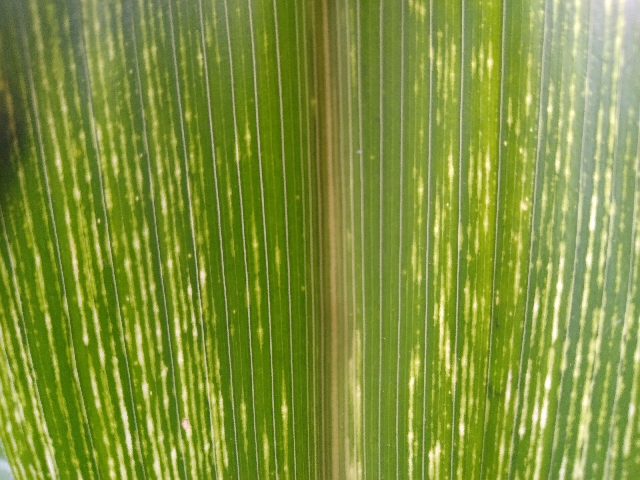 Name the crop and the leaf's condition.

maize, maize streak virus
